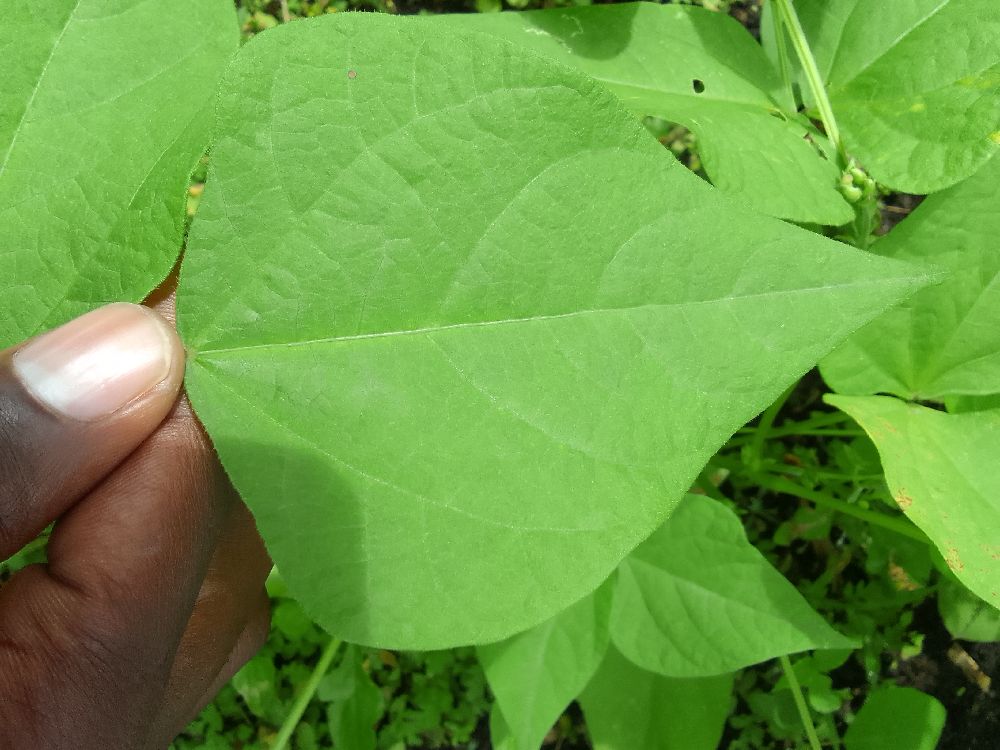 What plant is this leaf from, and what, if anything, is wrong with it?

common bean, healthy
